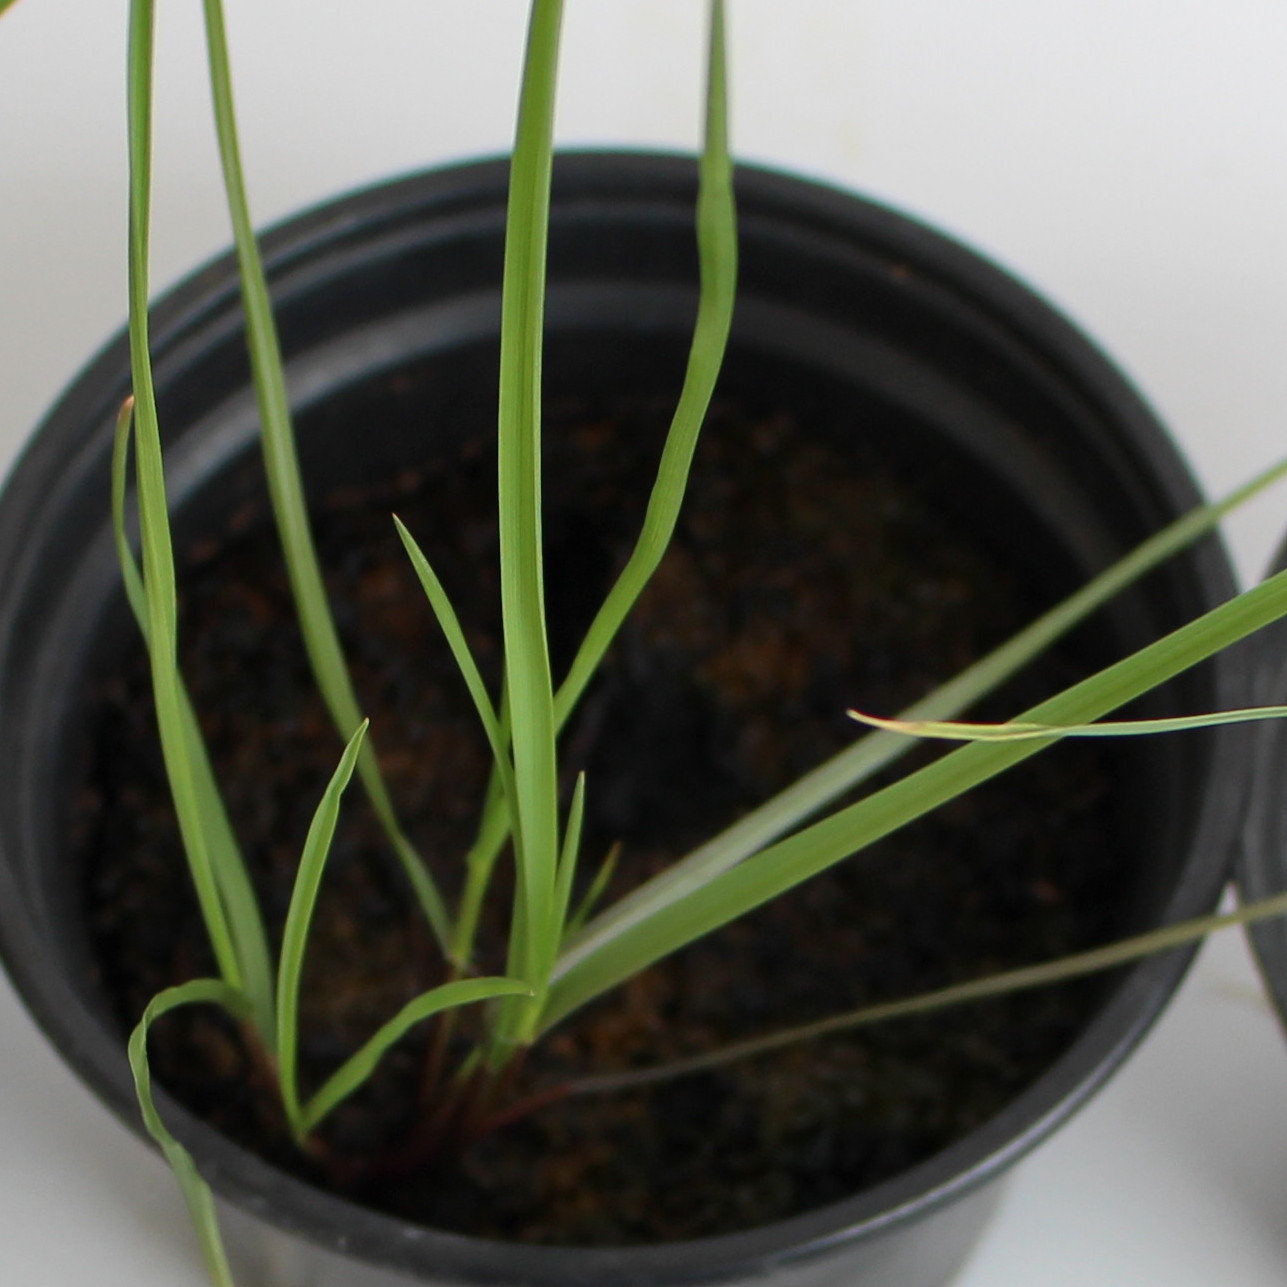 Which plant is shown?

Lolium multiflorum
